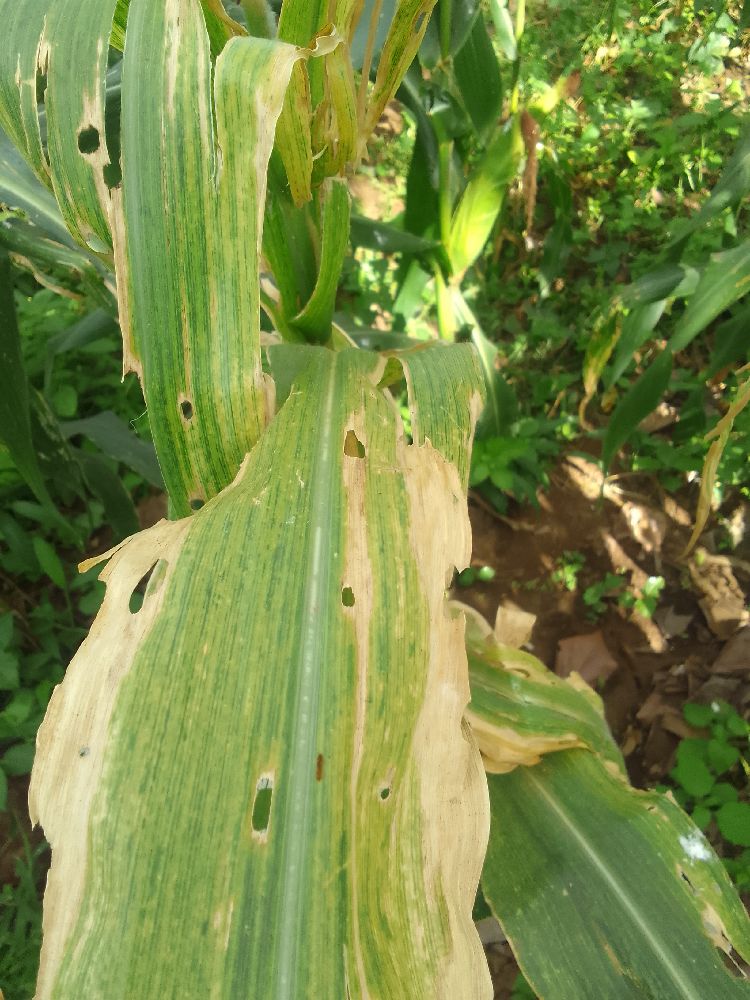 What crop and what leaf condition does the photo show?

maize, maize lethal necrosis
